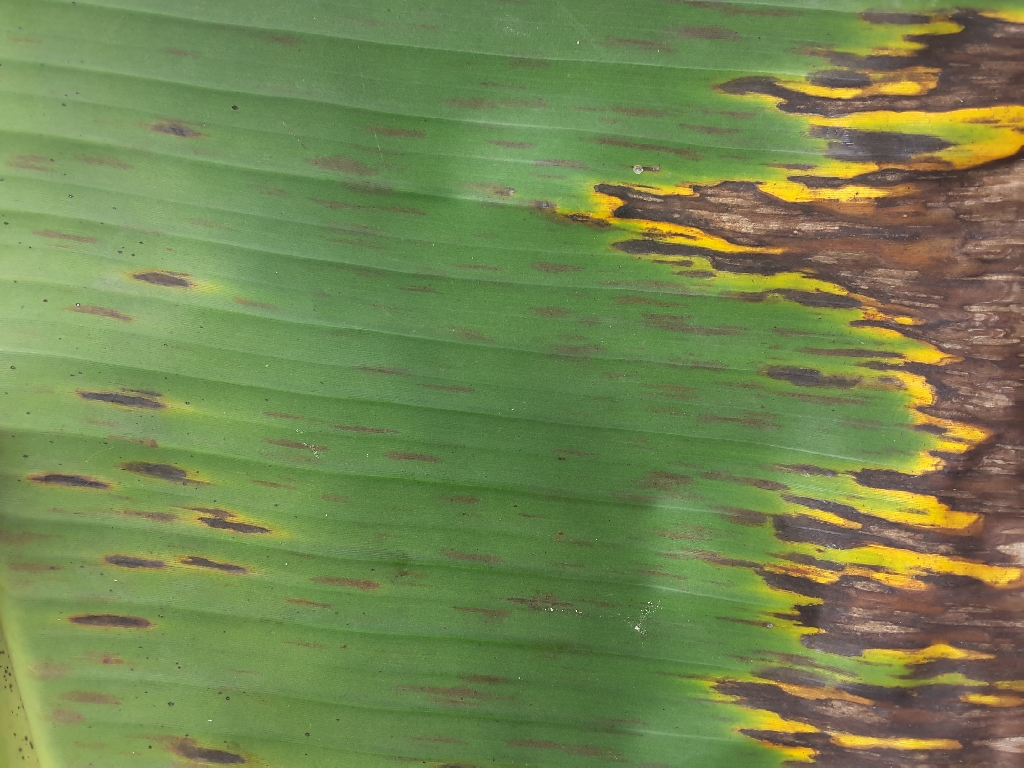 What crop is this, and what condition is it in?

banana, black sigatoka
